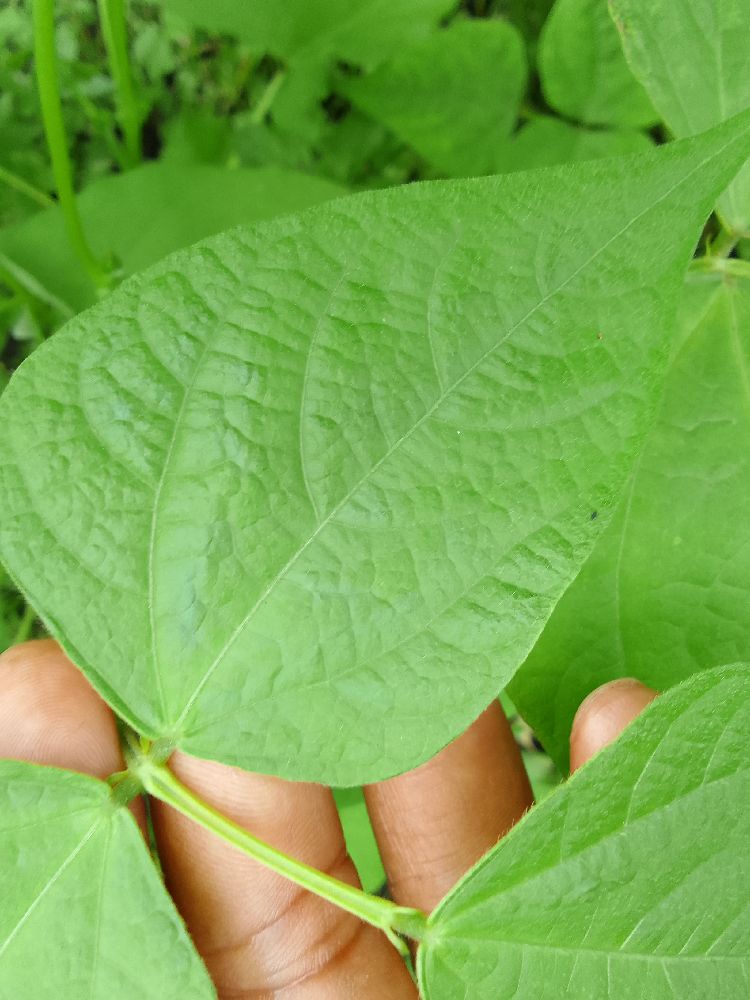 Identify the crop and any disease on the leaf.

common bean, healthy
